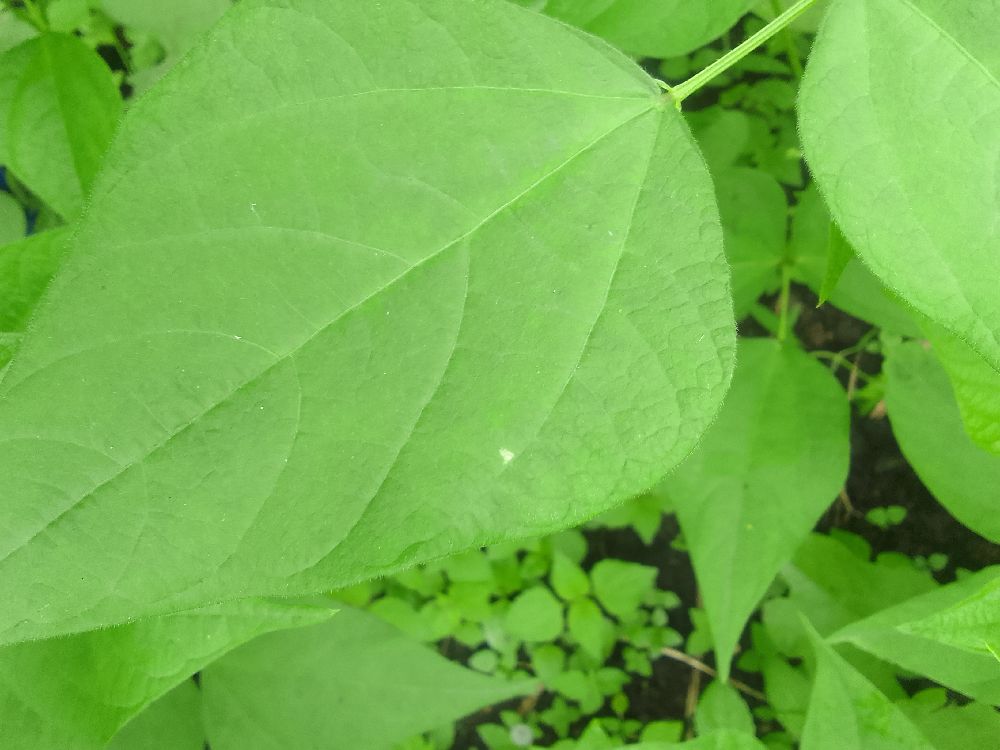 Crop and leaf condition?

common bean, healthy
